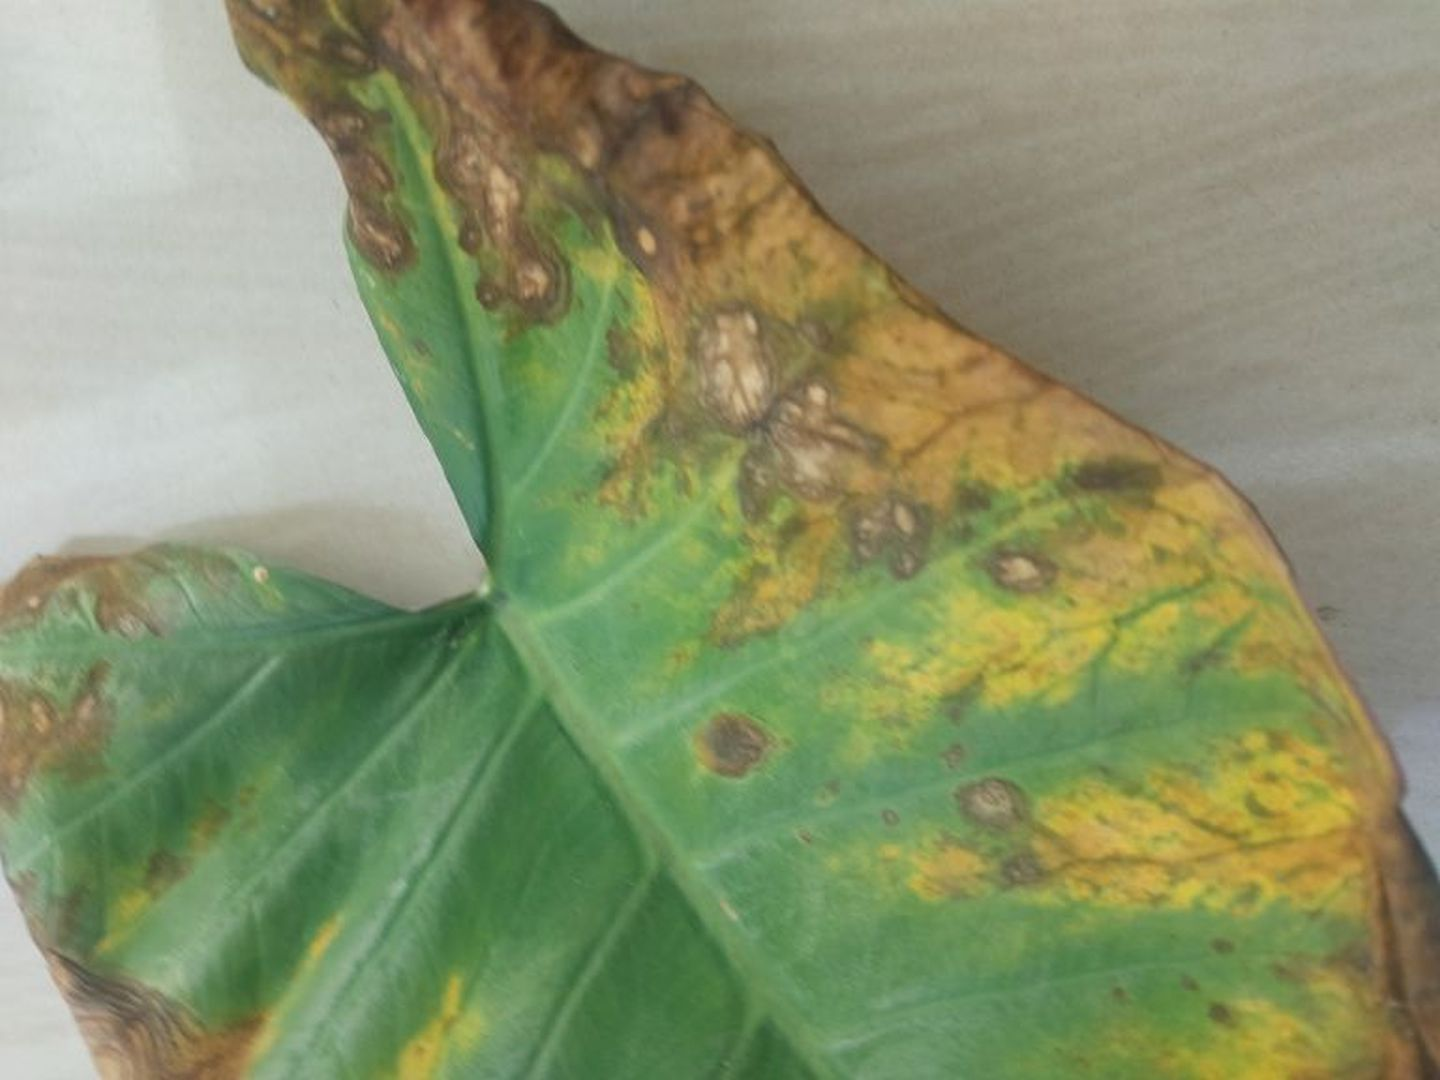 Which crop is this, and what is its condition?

taro, leaf blight
